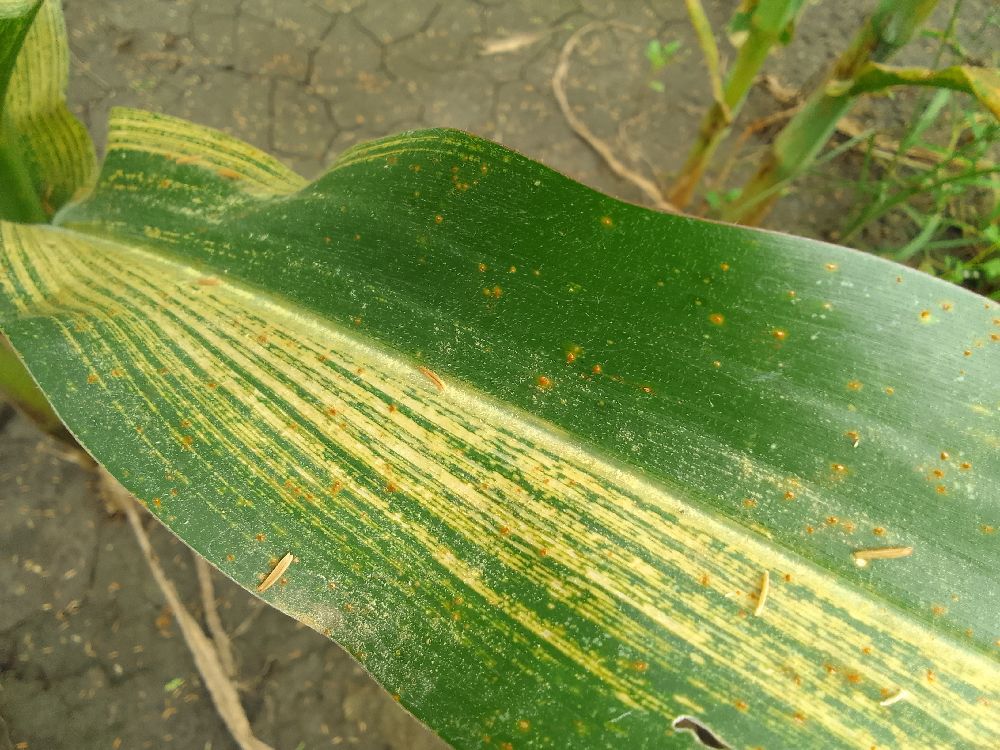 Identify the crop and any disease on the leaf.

maize, maize streak virus
